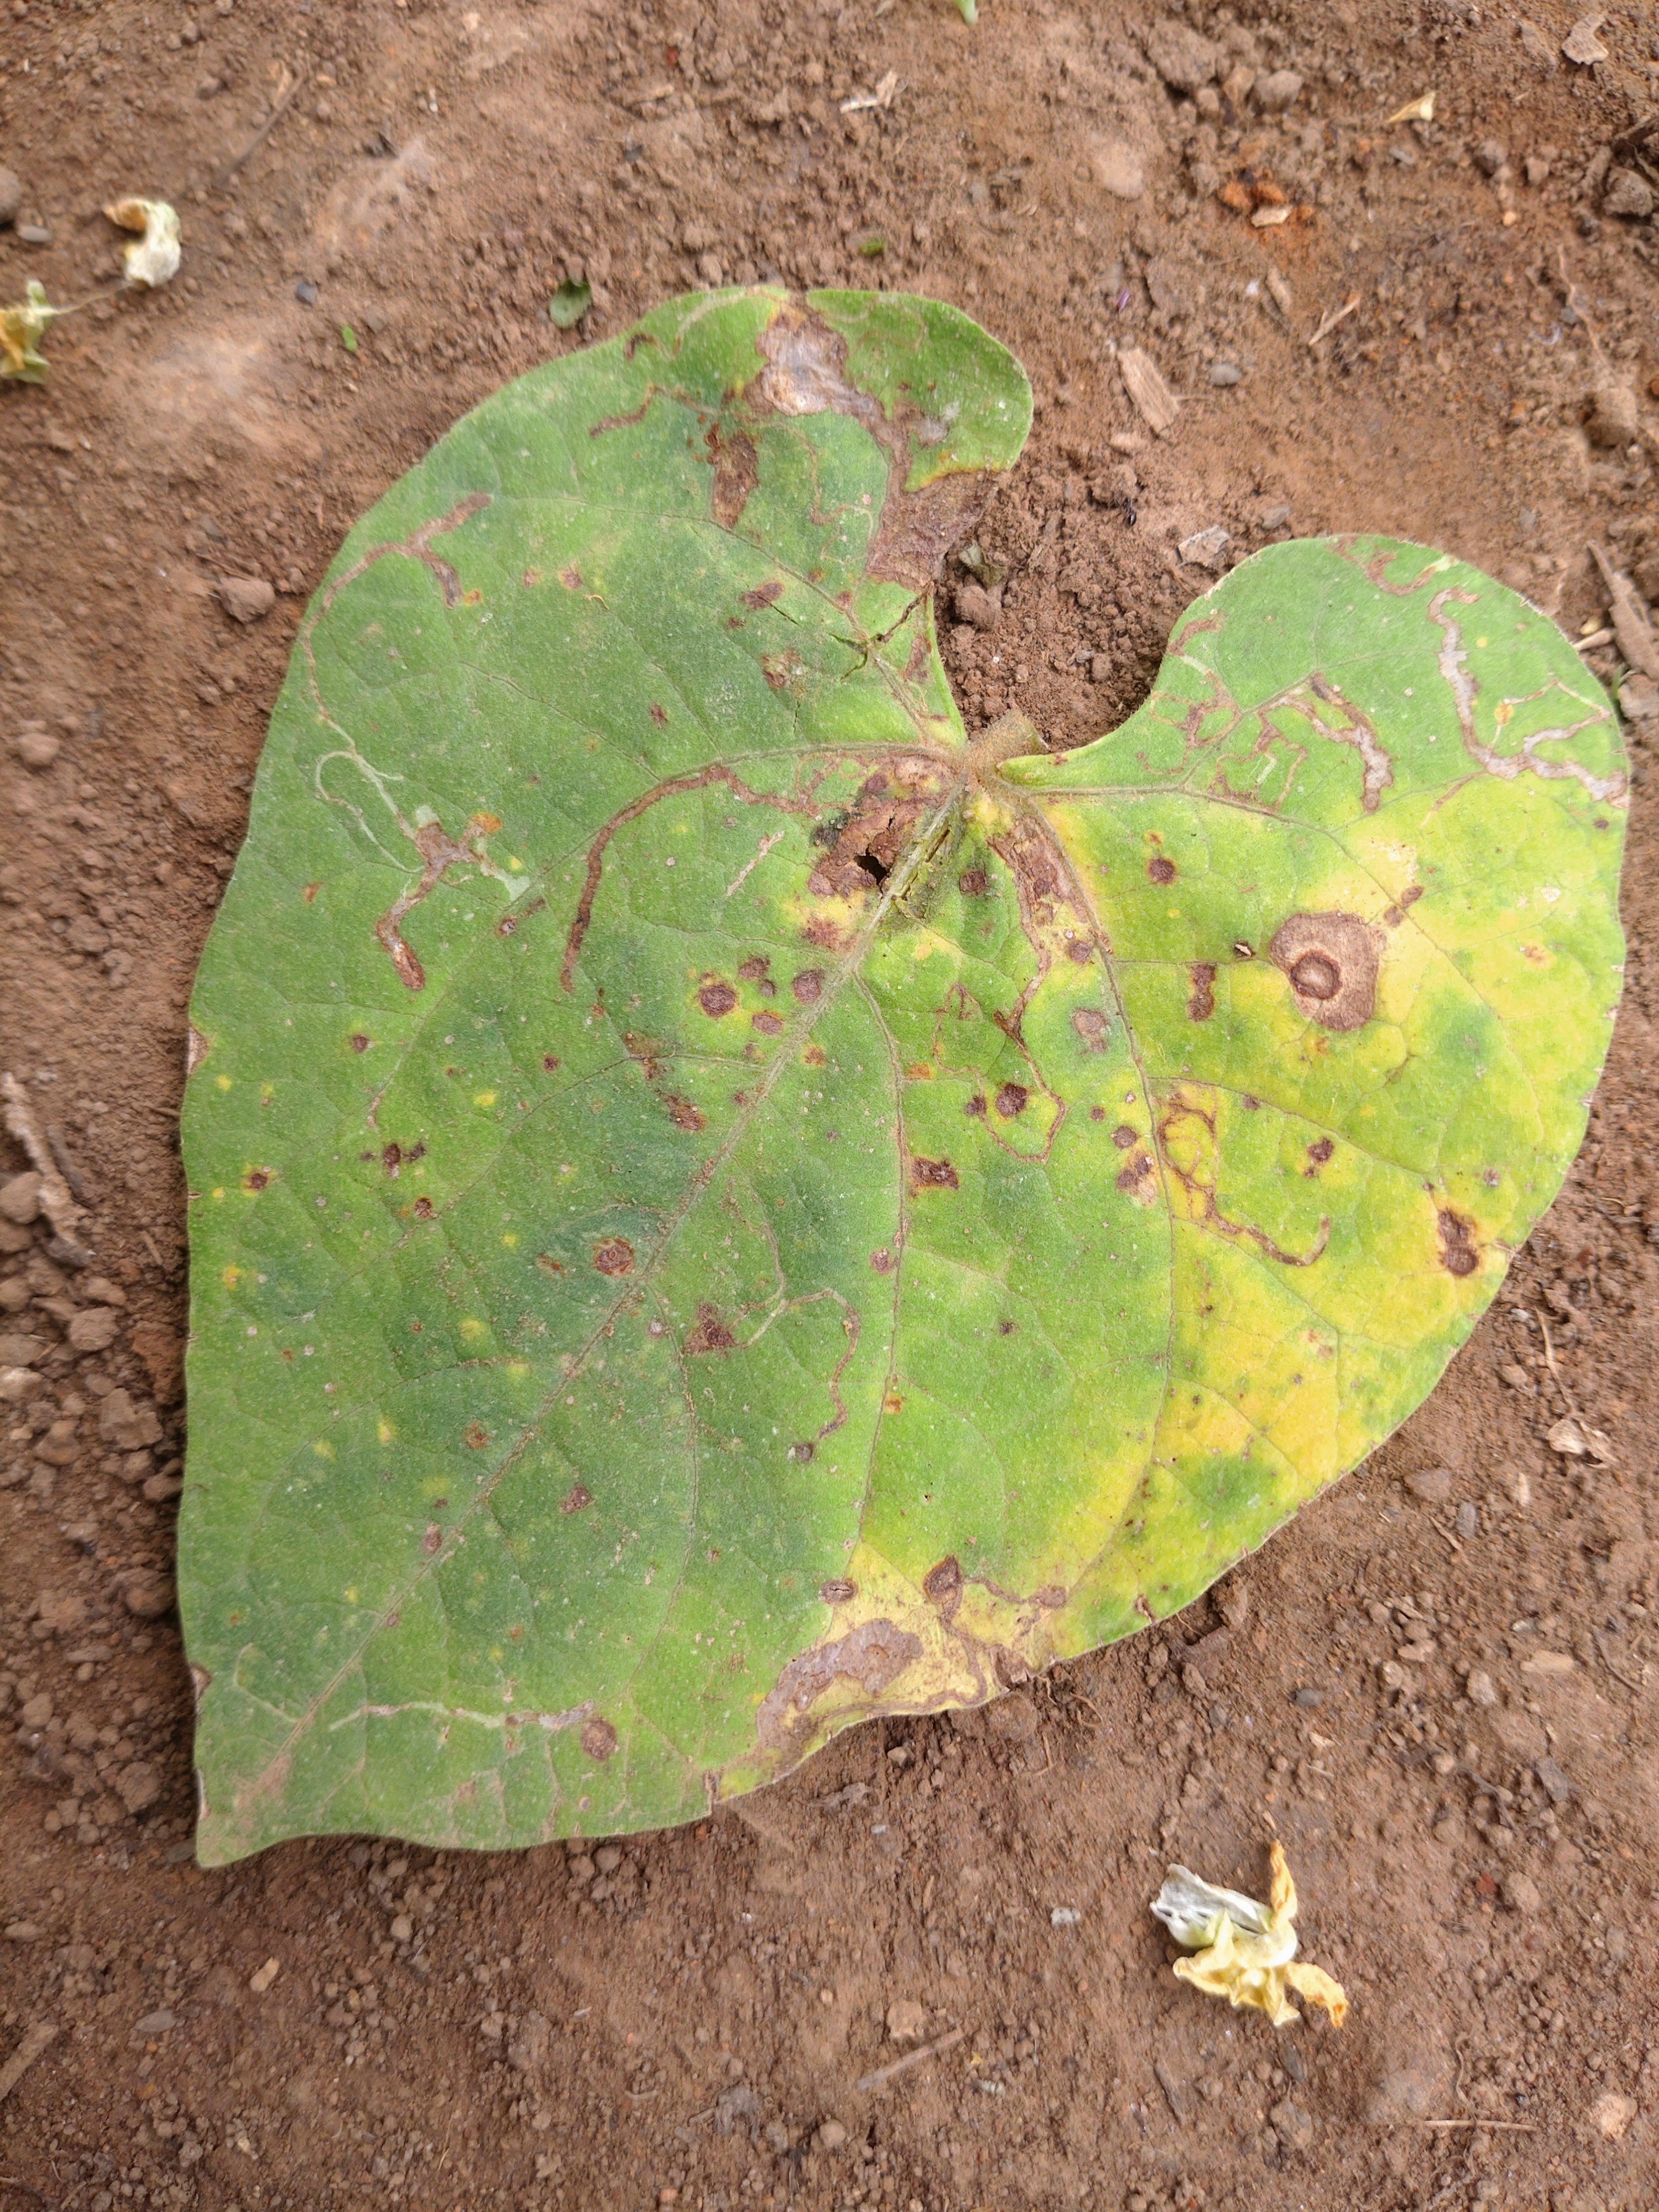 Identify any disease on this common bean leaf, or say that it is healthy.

rust
